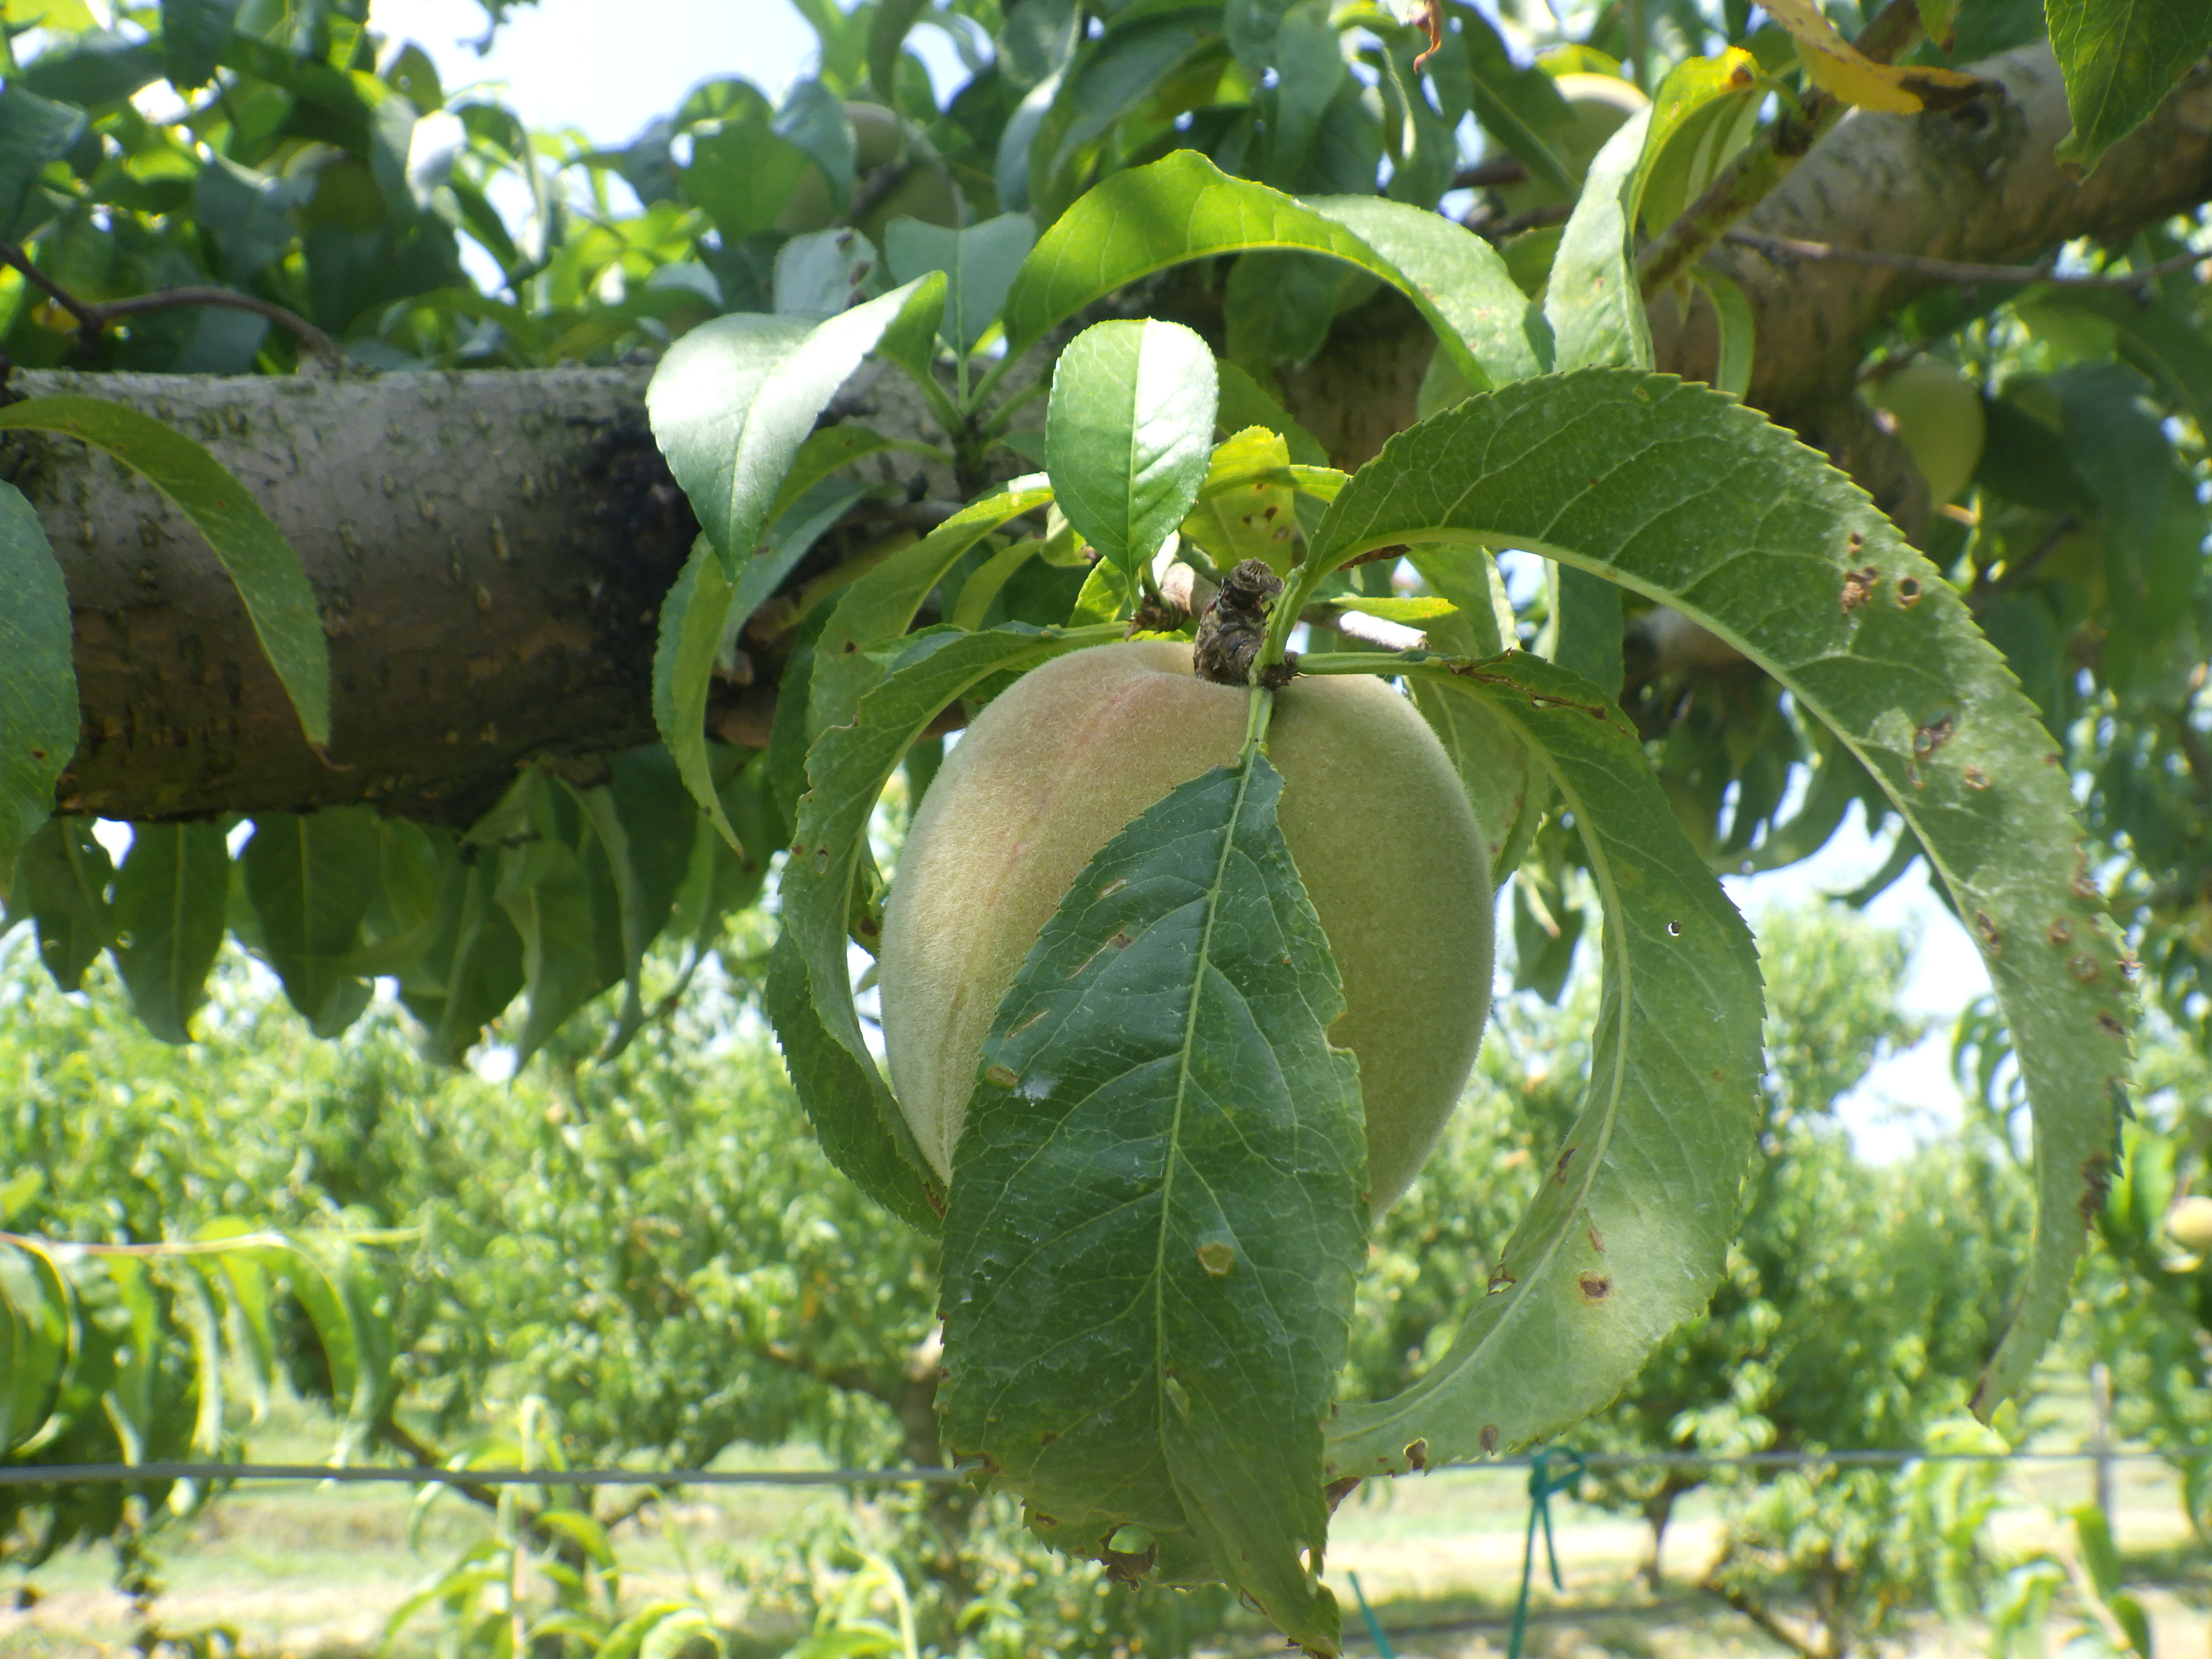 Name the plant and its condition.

peach, shot hole disease
